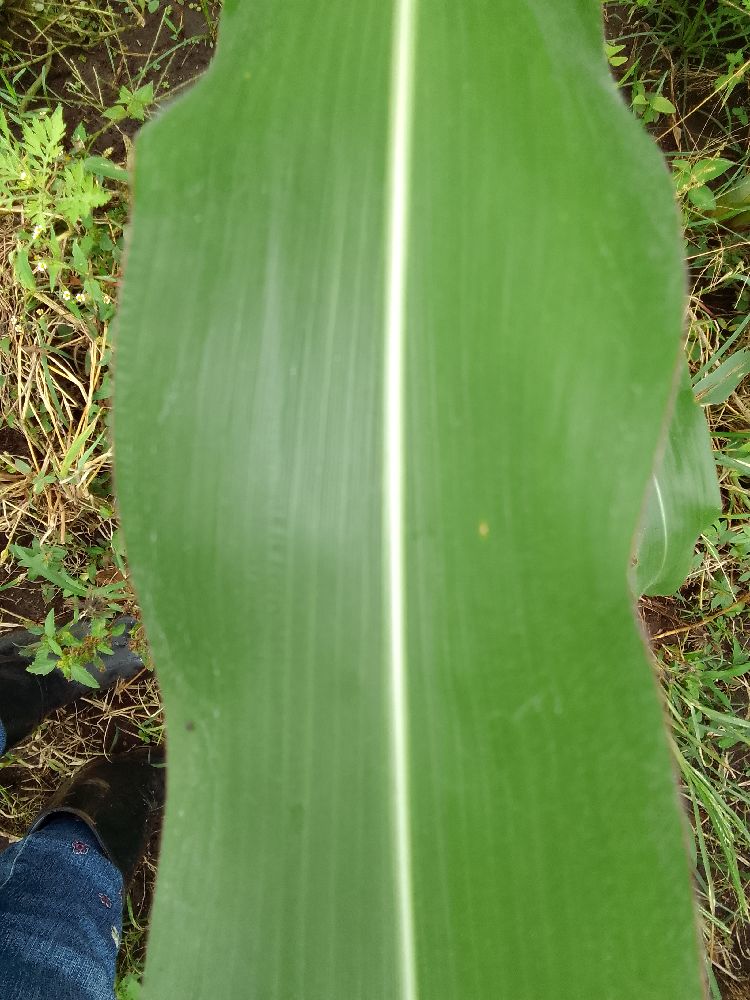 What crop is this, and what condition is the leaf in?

maize, healthy
